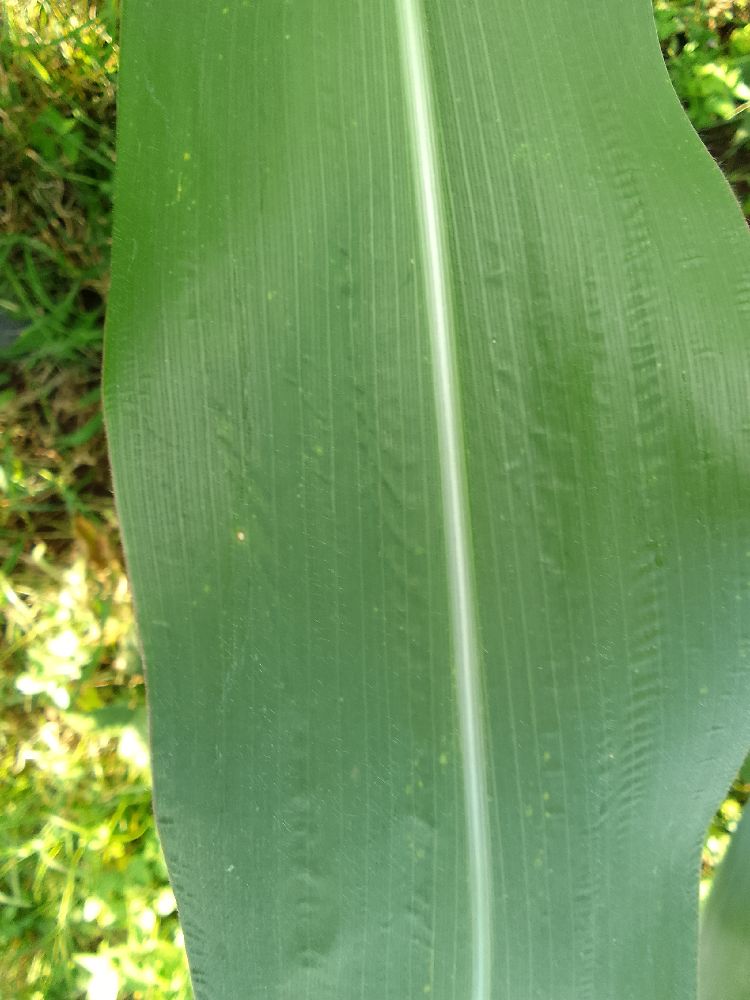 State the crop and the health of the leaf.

maize, healthy
